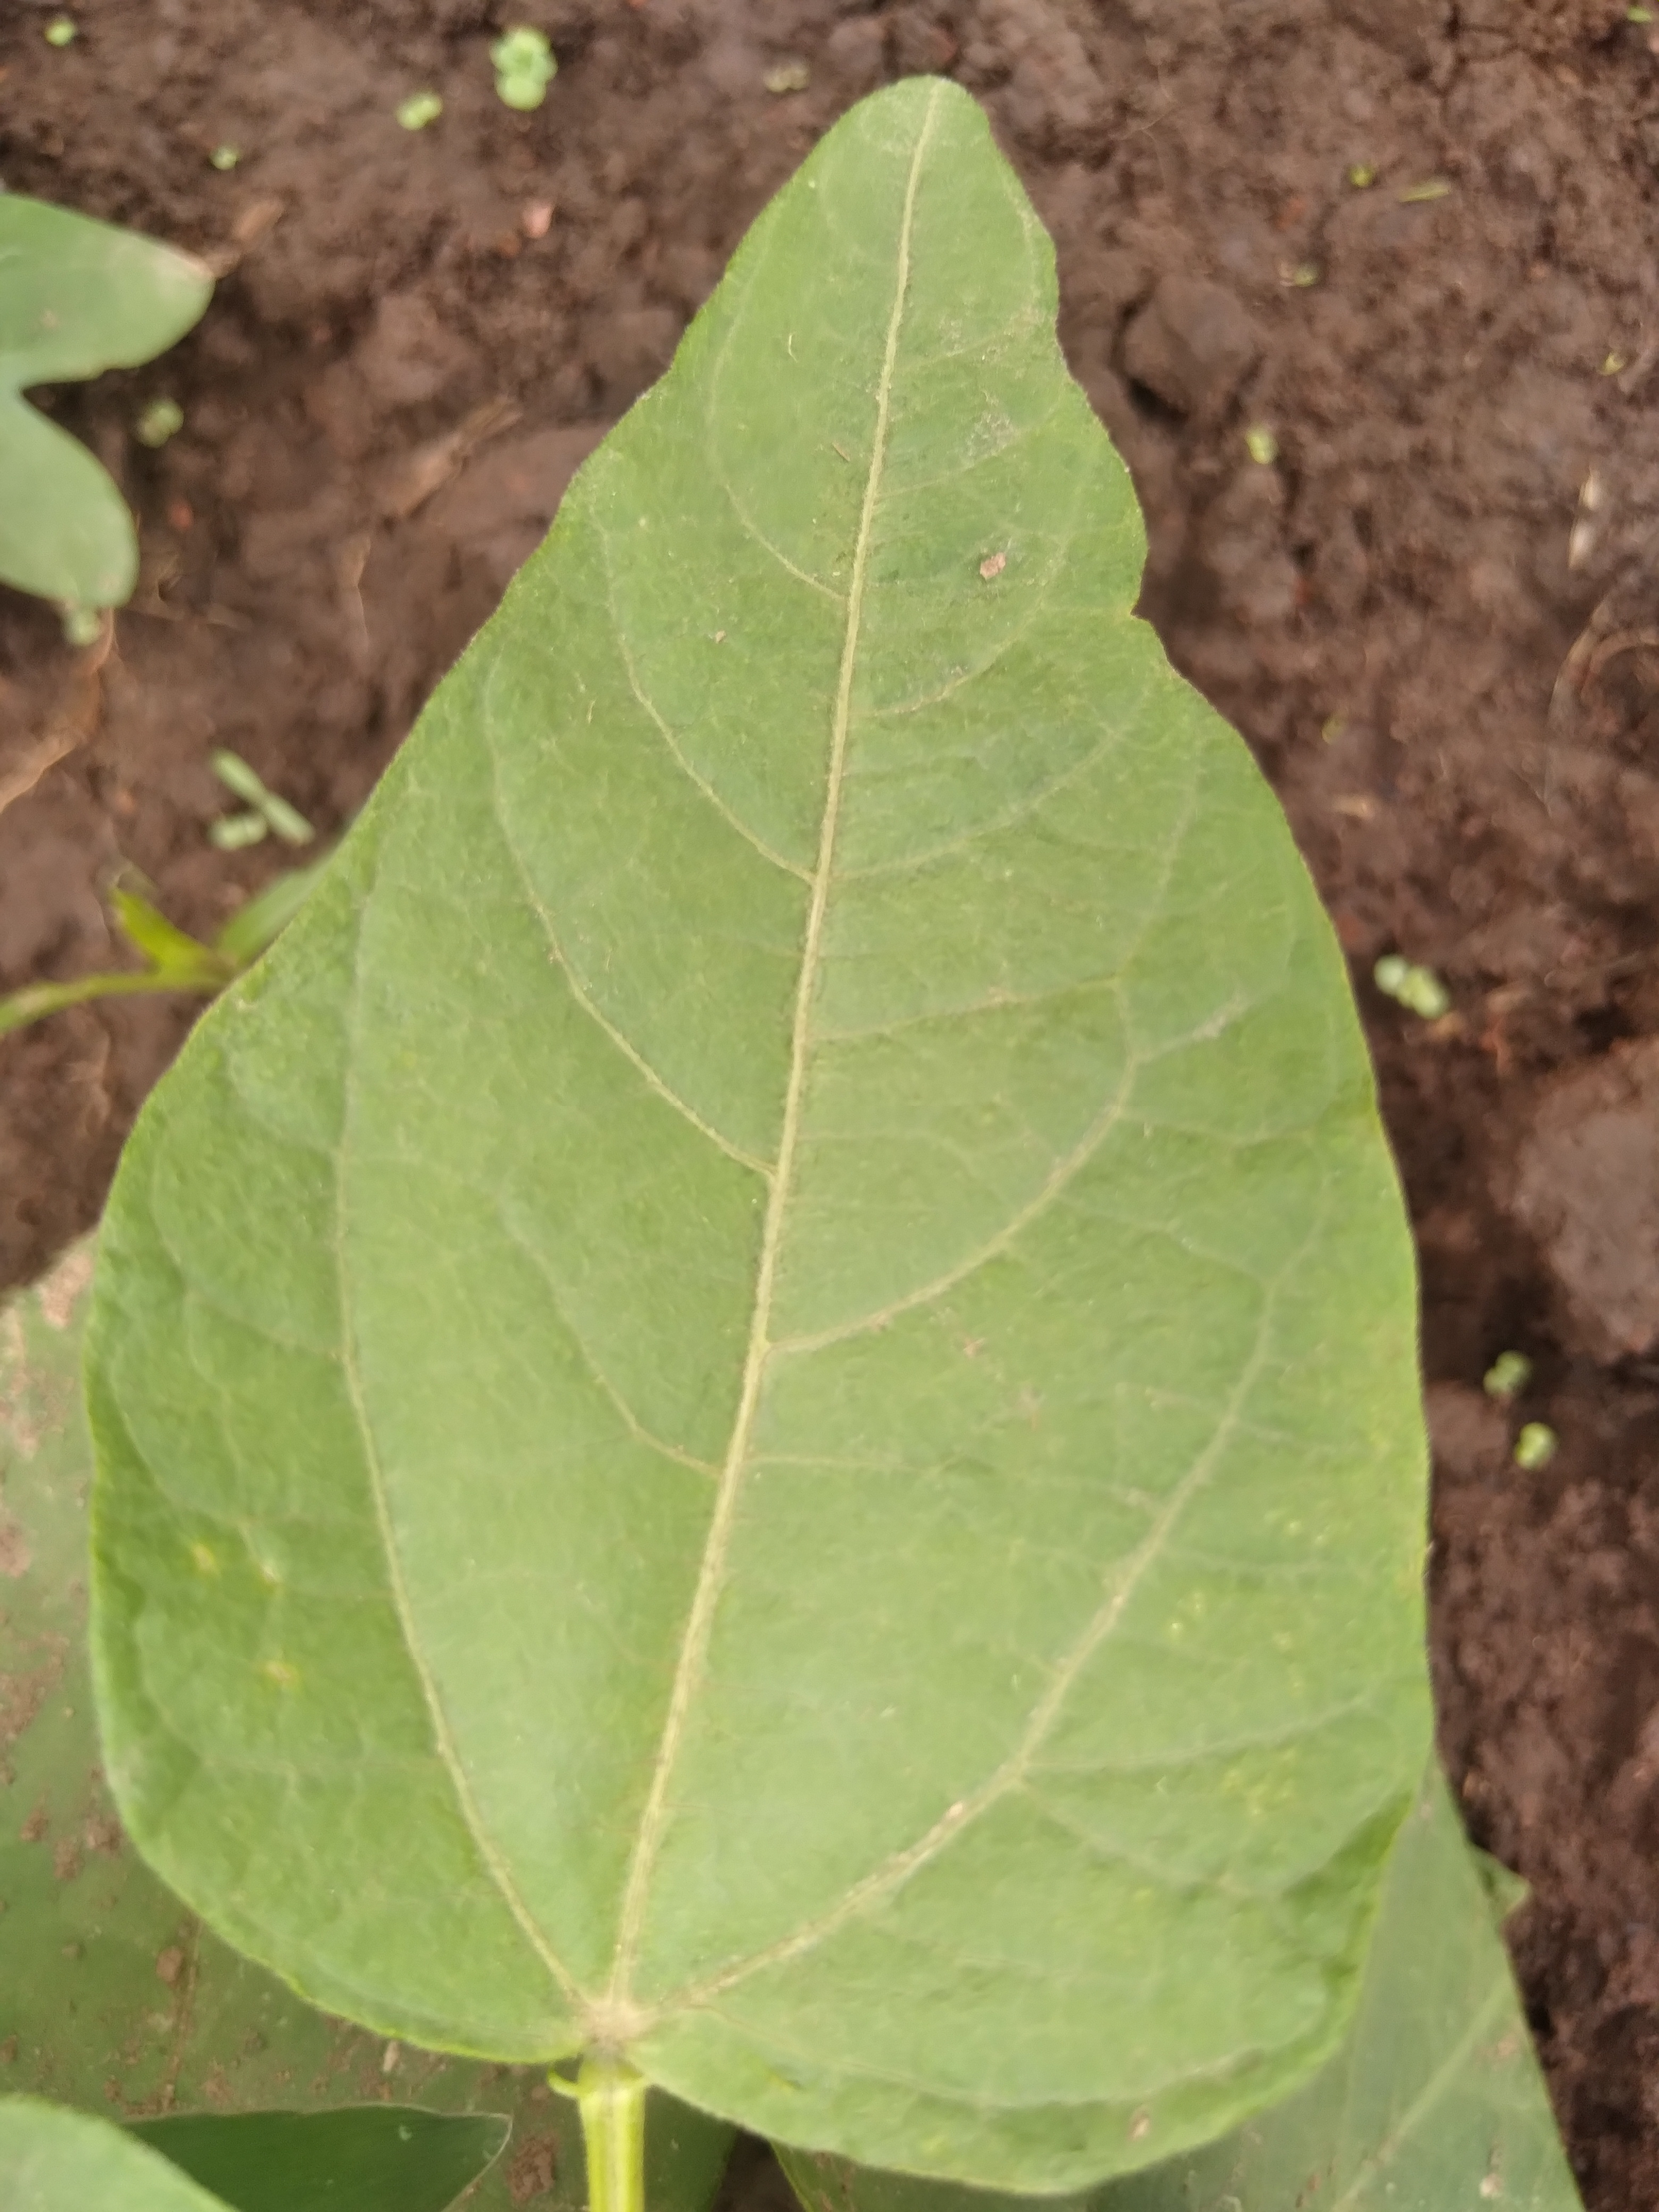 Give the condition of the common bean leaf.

healthy
